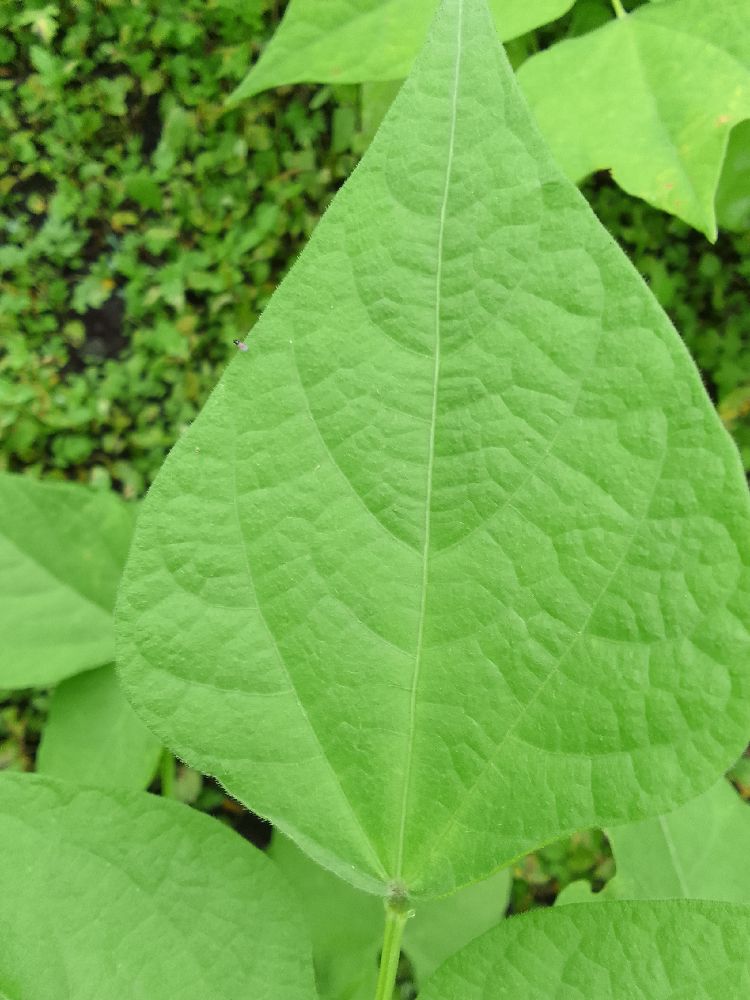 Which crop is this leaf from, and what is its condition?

common bean, healthy
